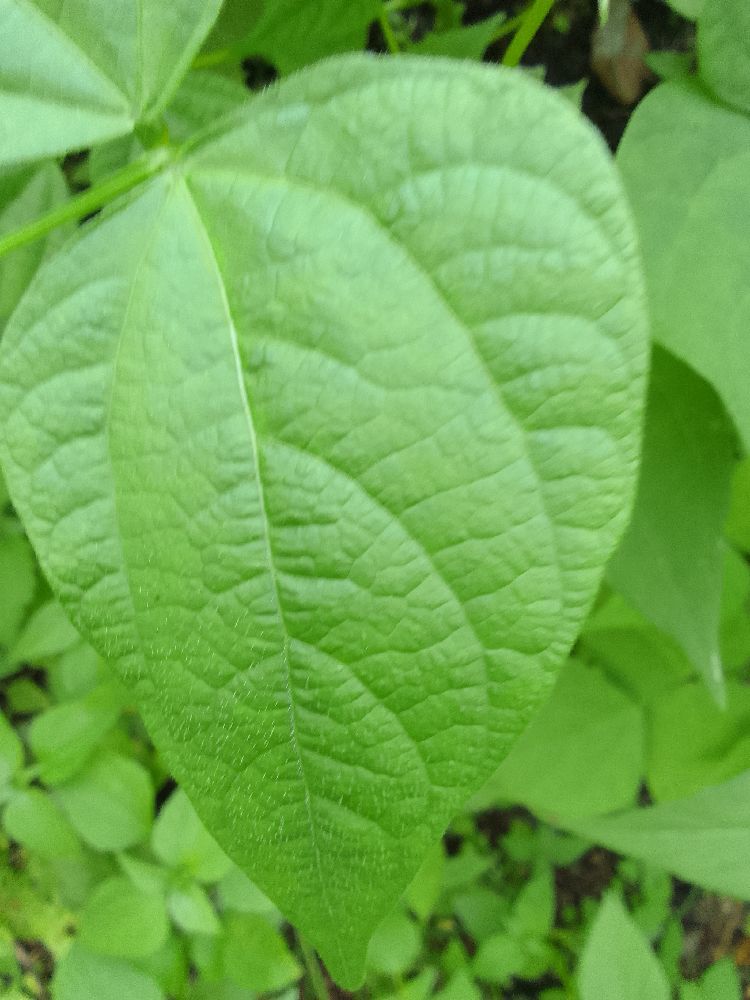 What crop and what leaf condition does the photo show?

common bean, healthy
